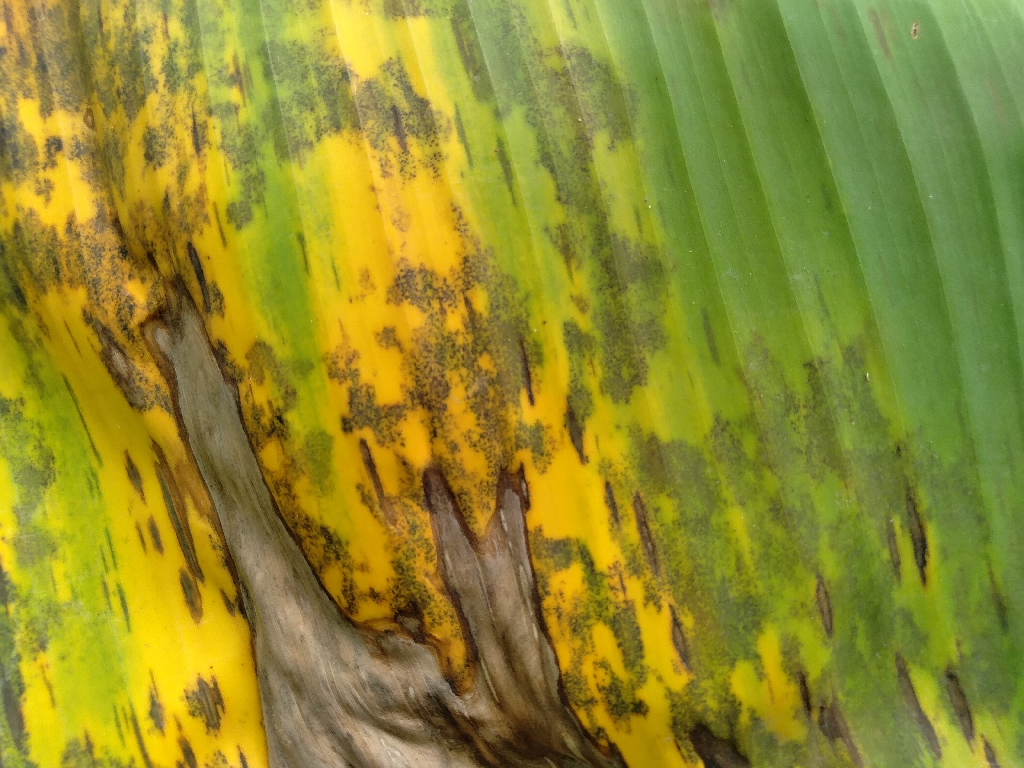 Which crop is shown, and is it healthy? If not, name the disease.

banana, black sigatoka
